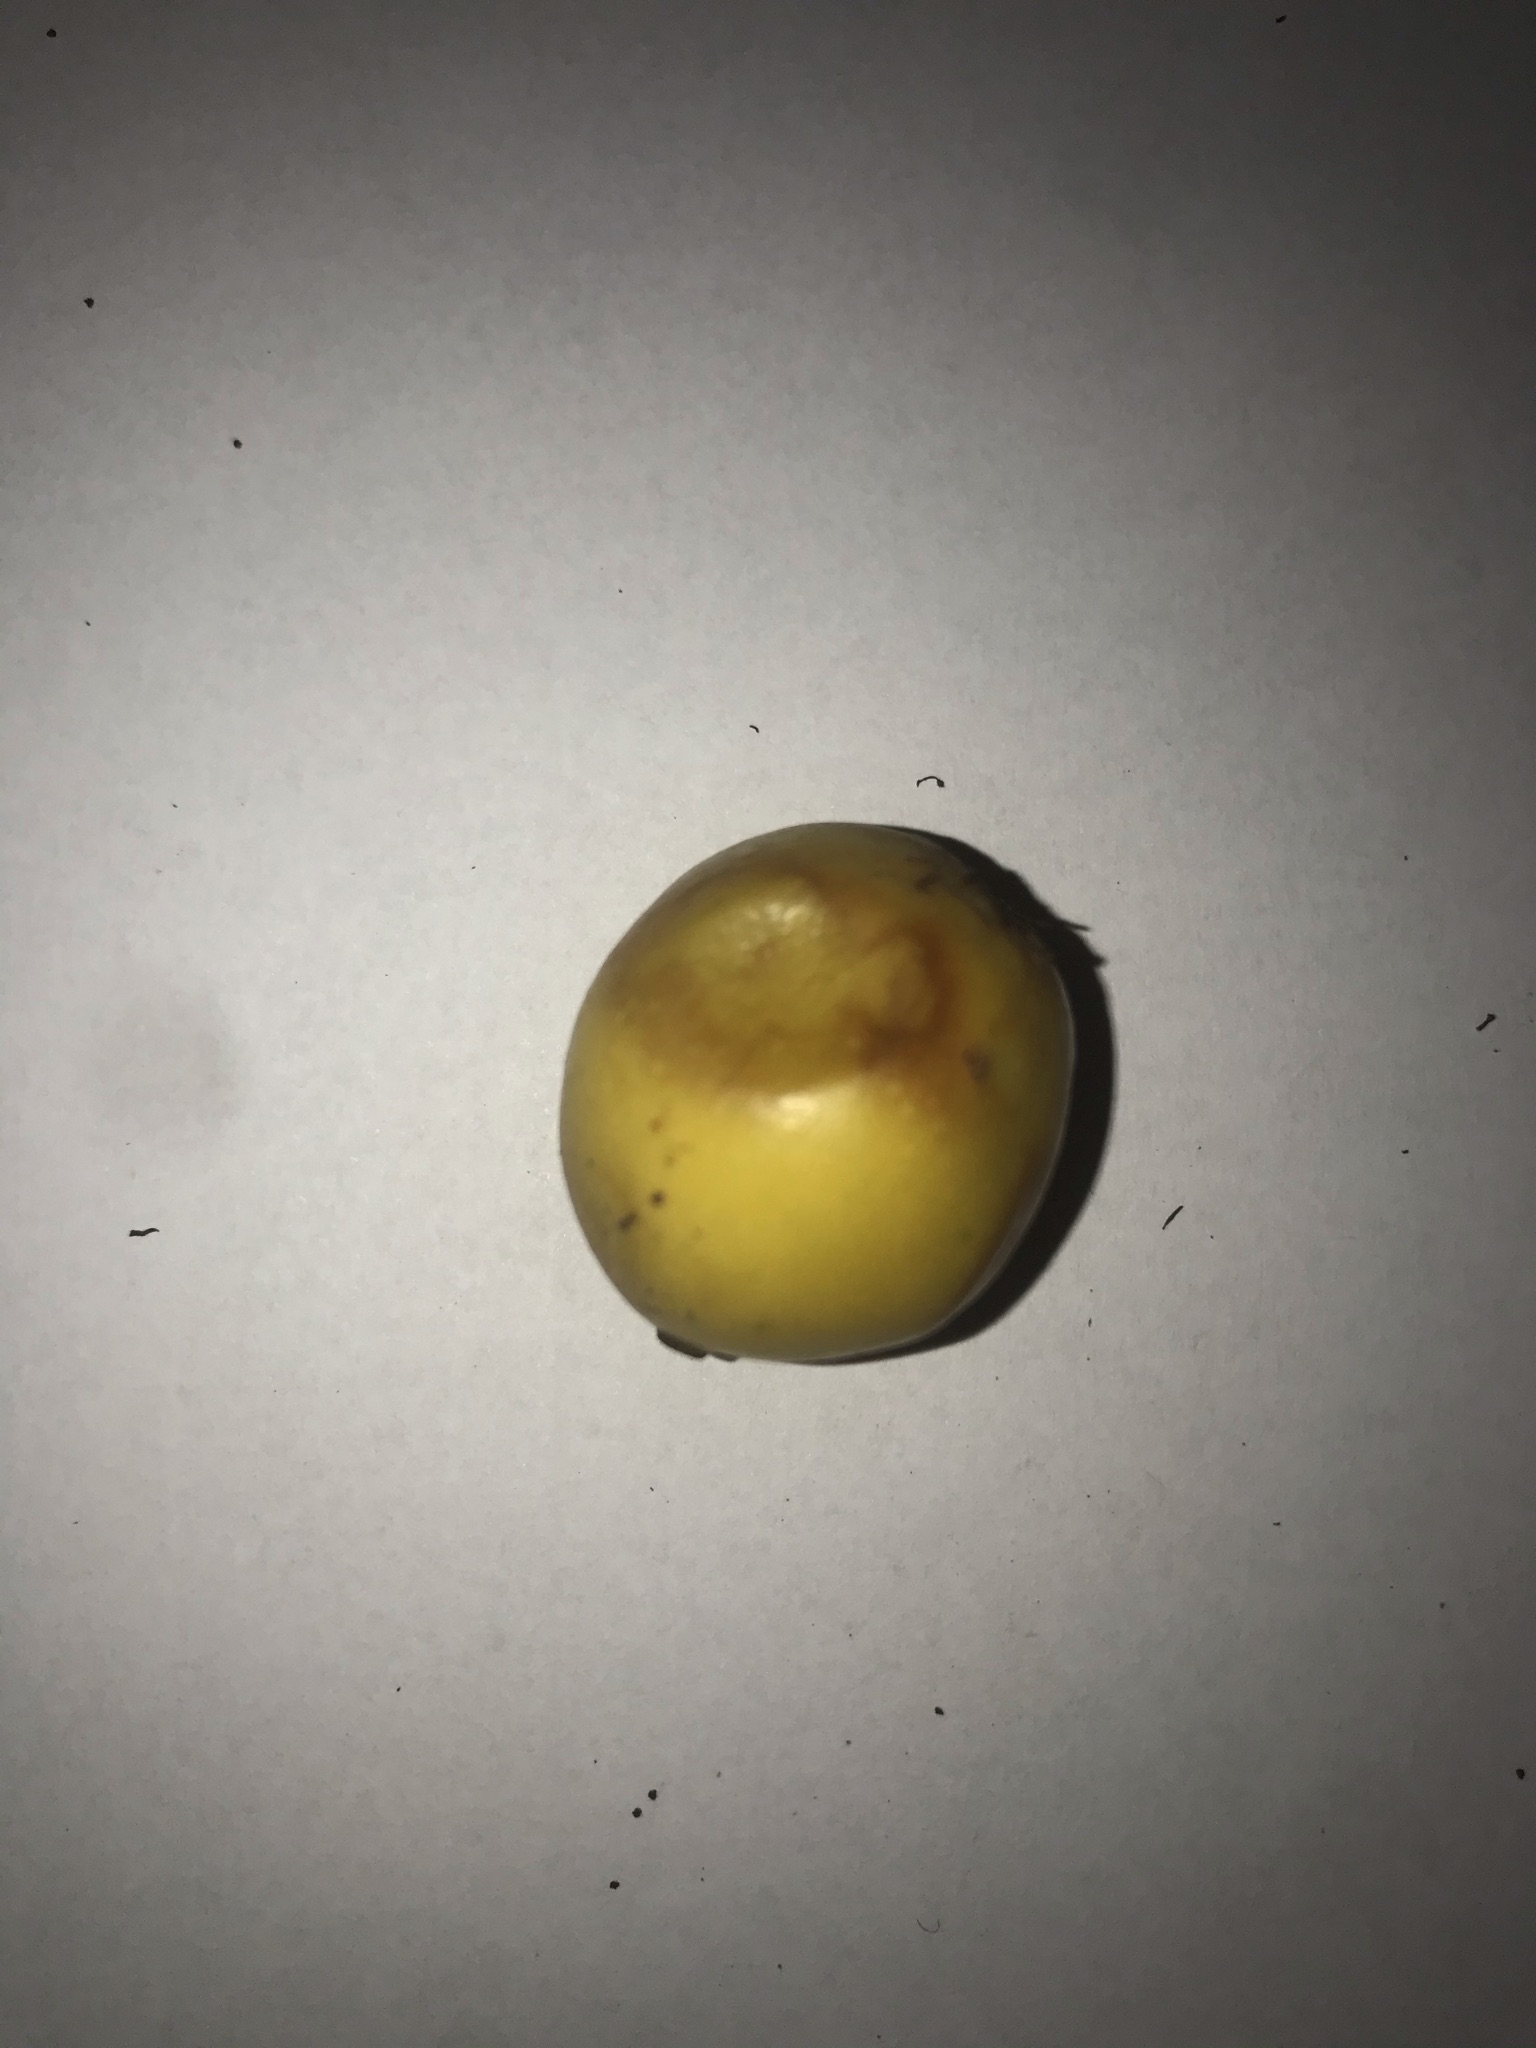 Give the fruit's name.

abiu
